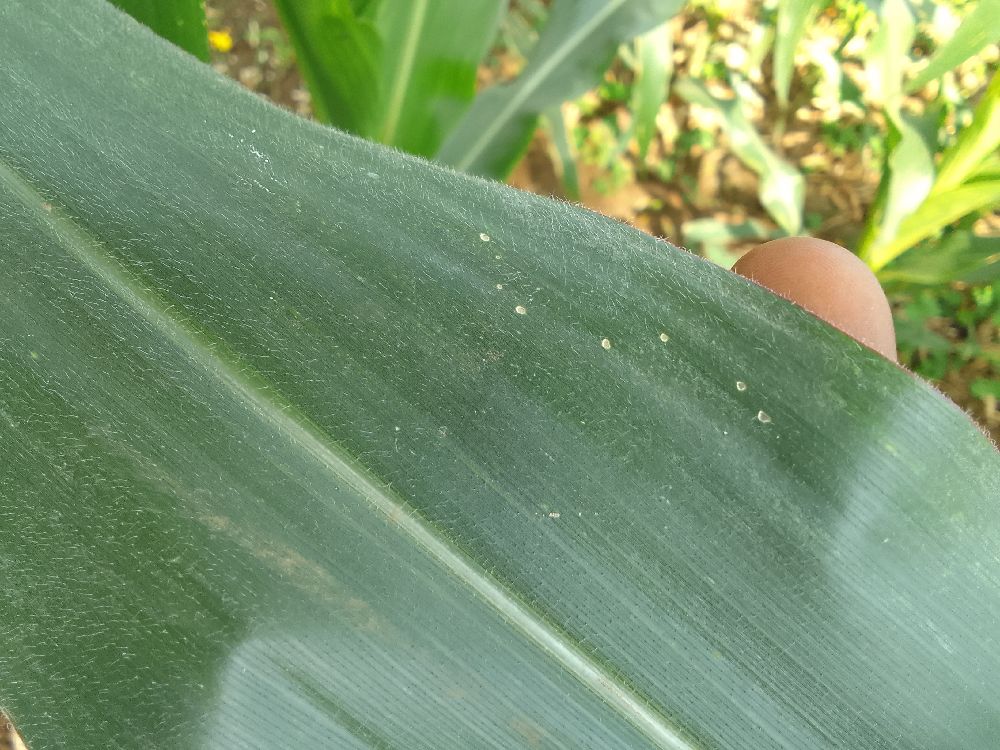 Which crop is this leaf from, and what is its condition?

maize, healthy
